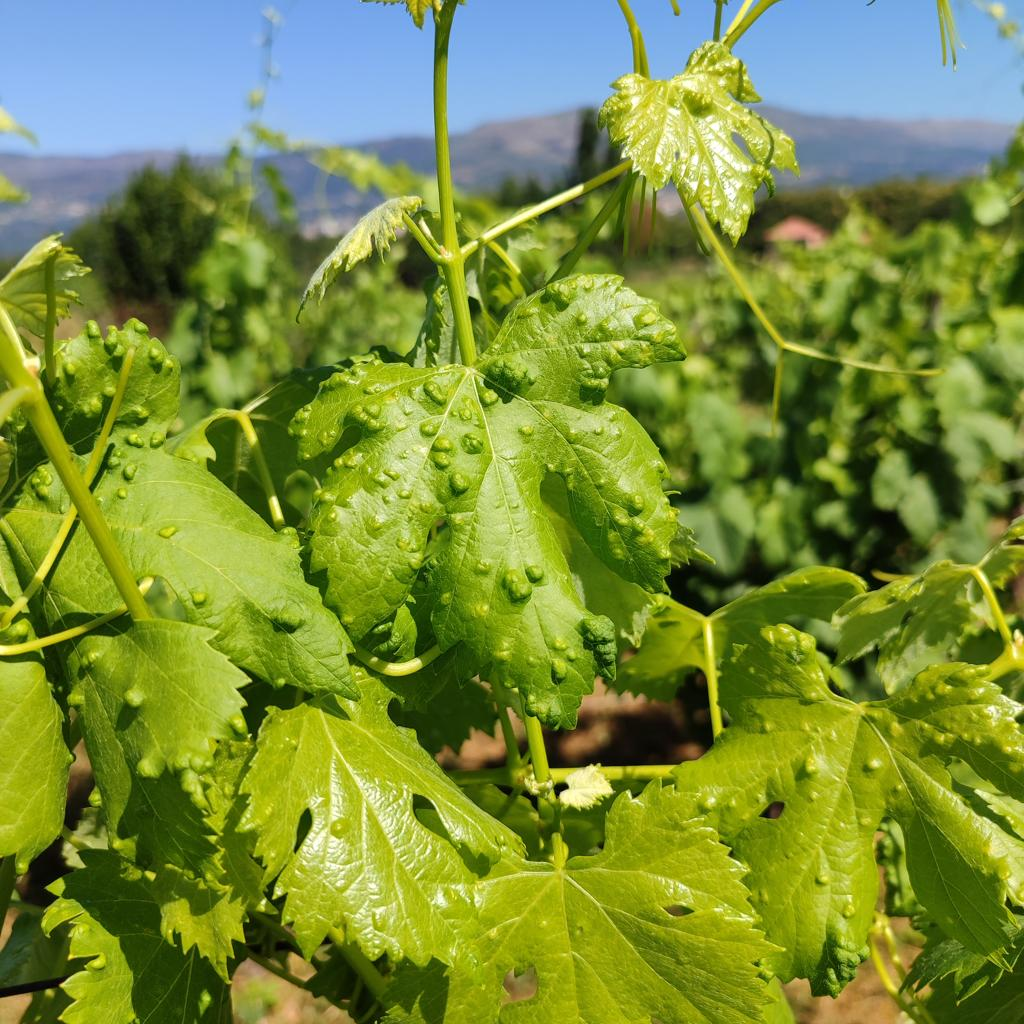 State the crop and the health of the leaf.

grapevine, erineum mite
